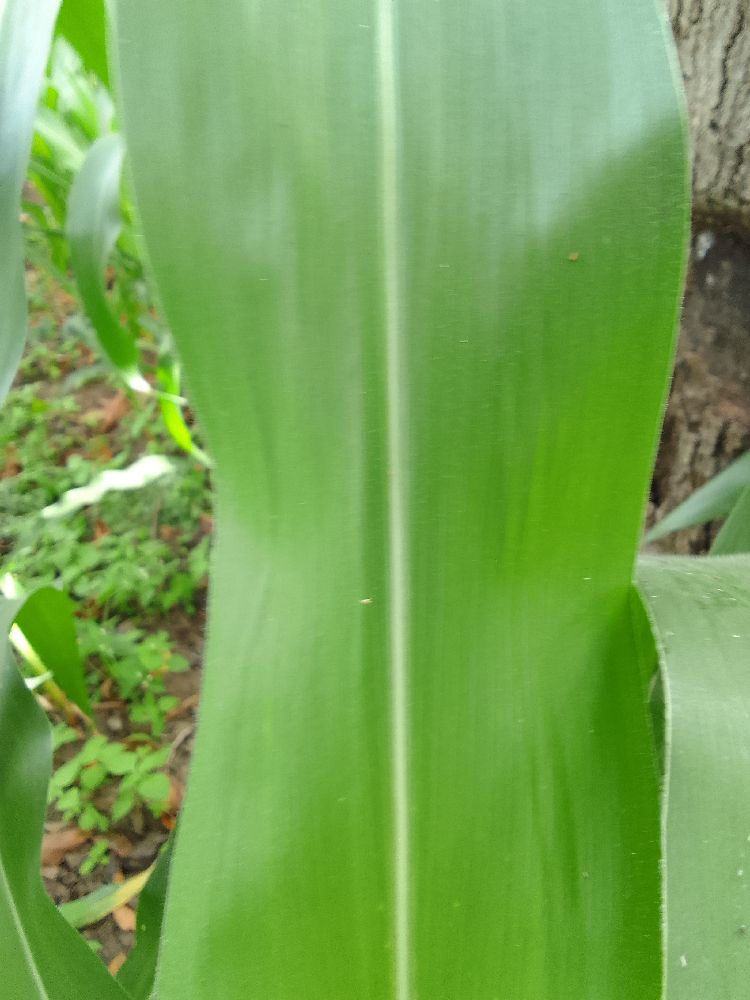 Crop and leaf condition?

maize, healthy
